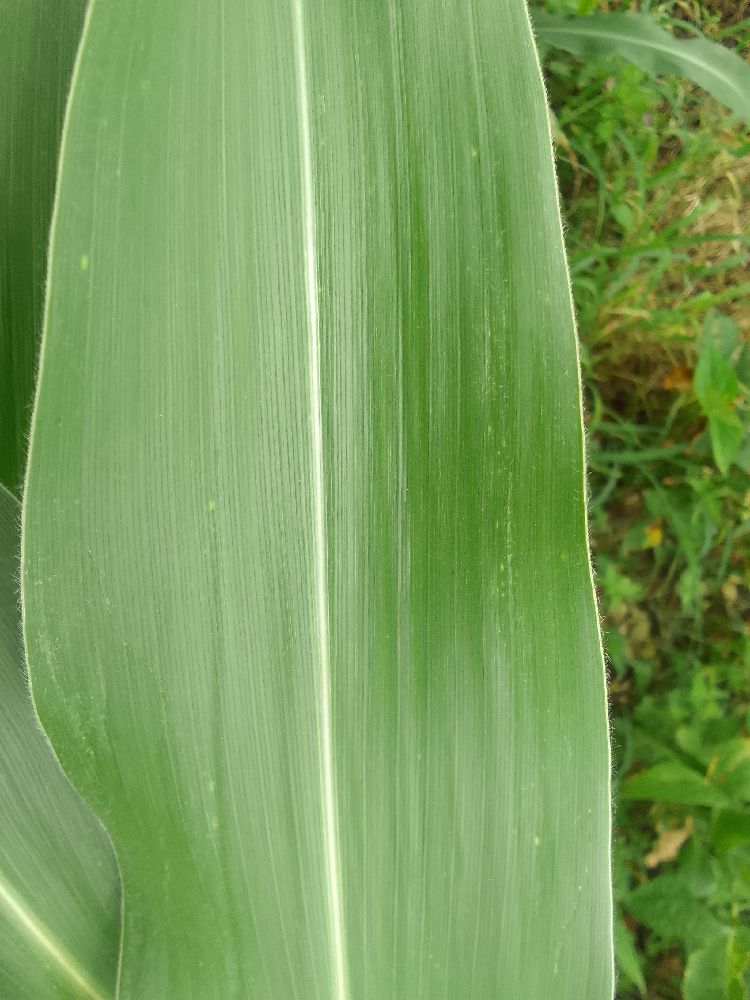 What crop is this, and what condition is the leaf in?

maize, healthy
